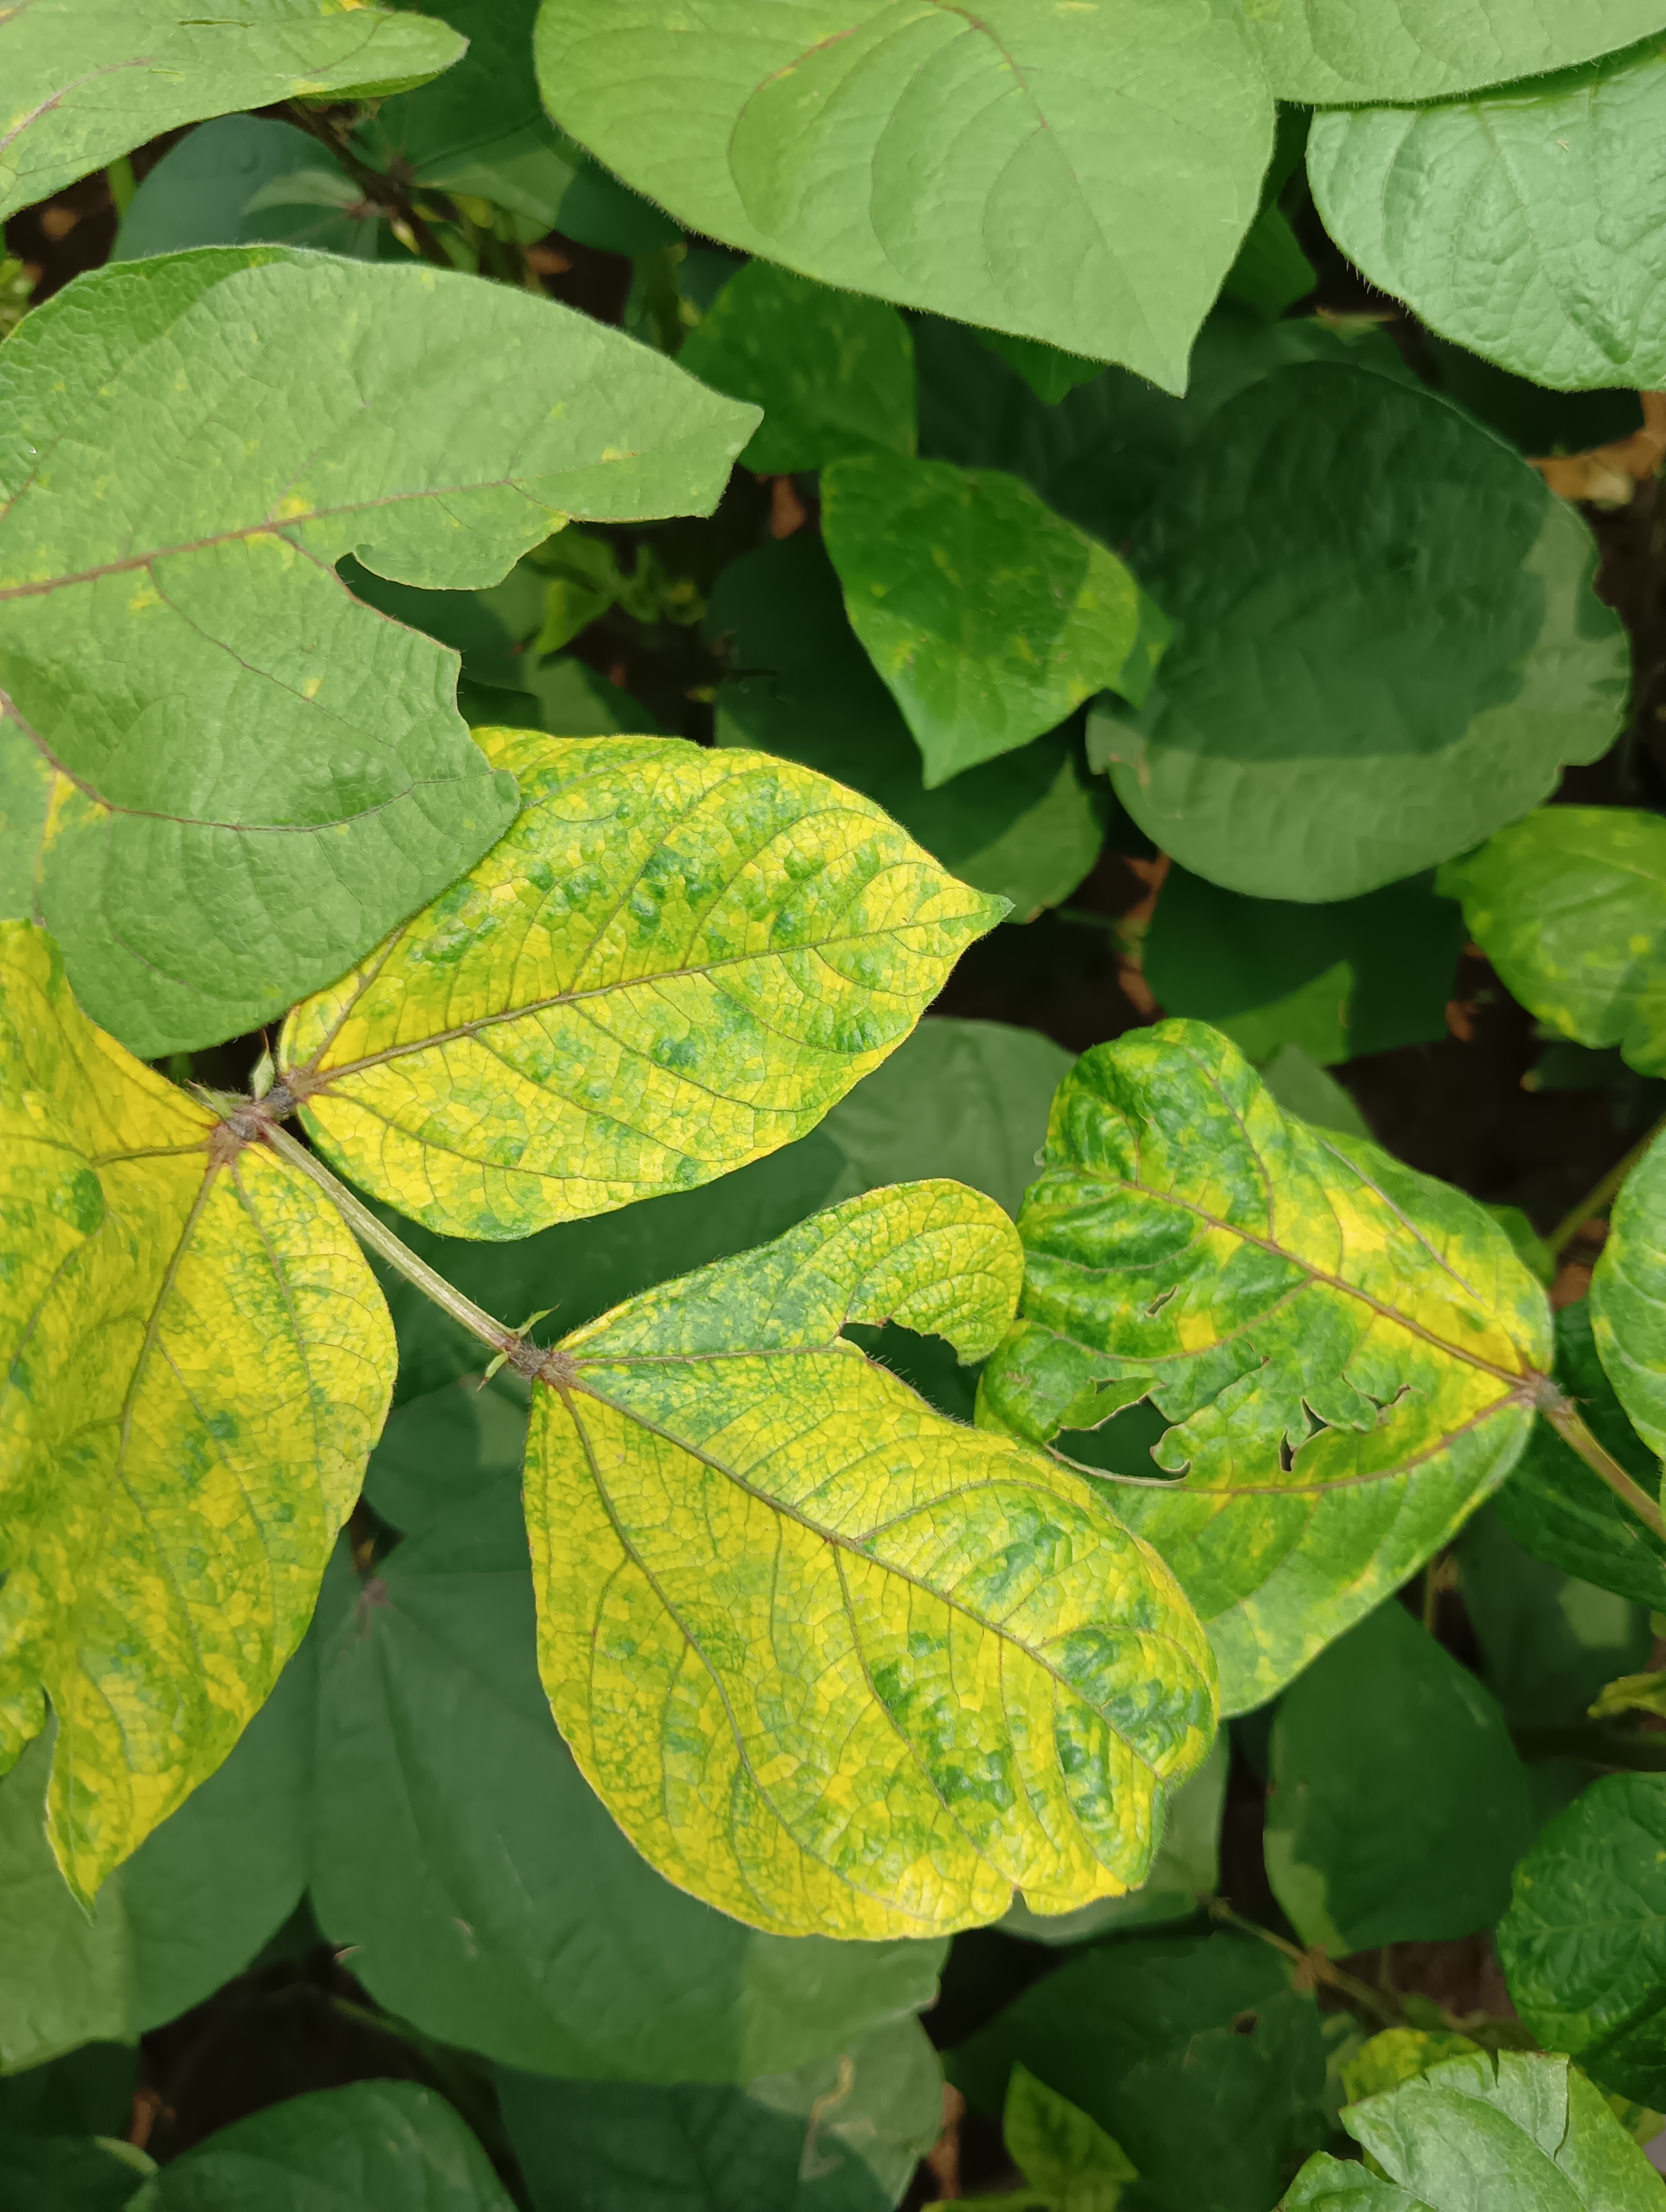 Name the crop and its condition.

mungbean, yellow mosaic
